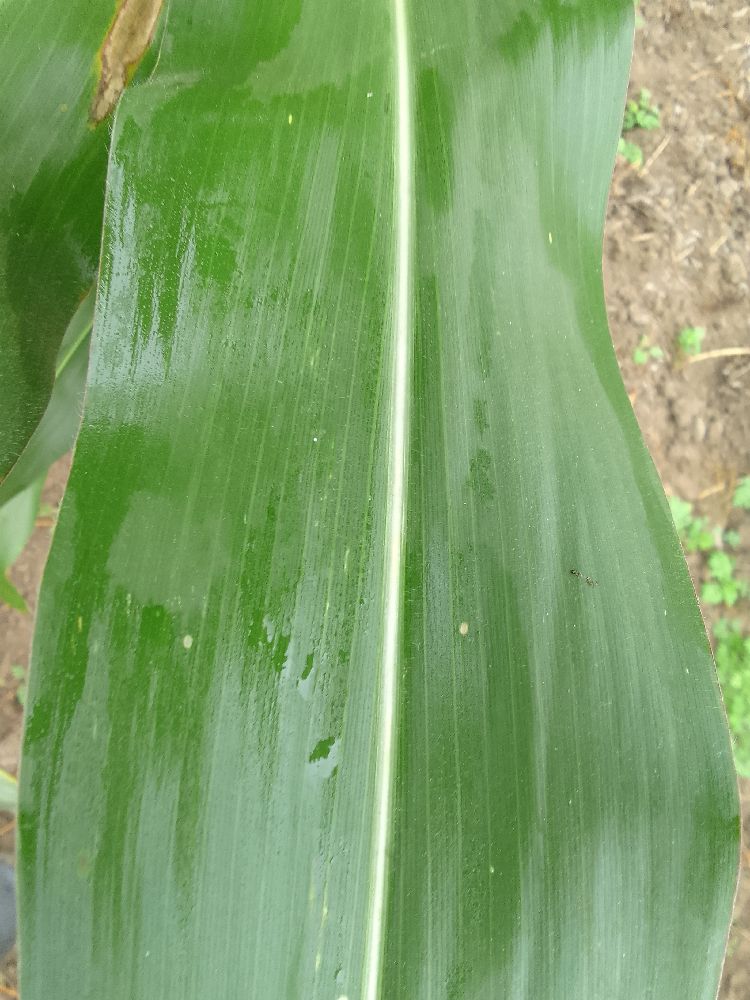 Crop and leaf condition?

maize, healthy
